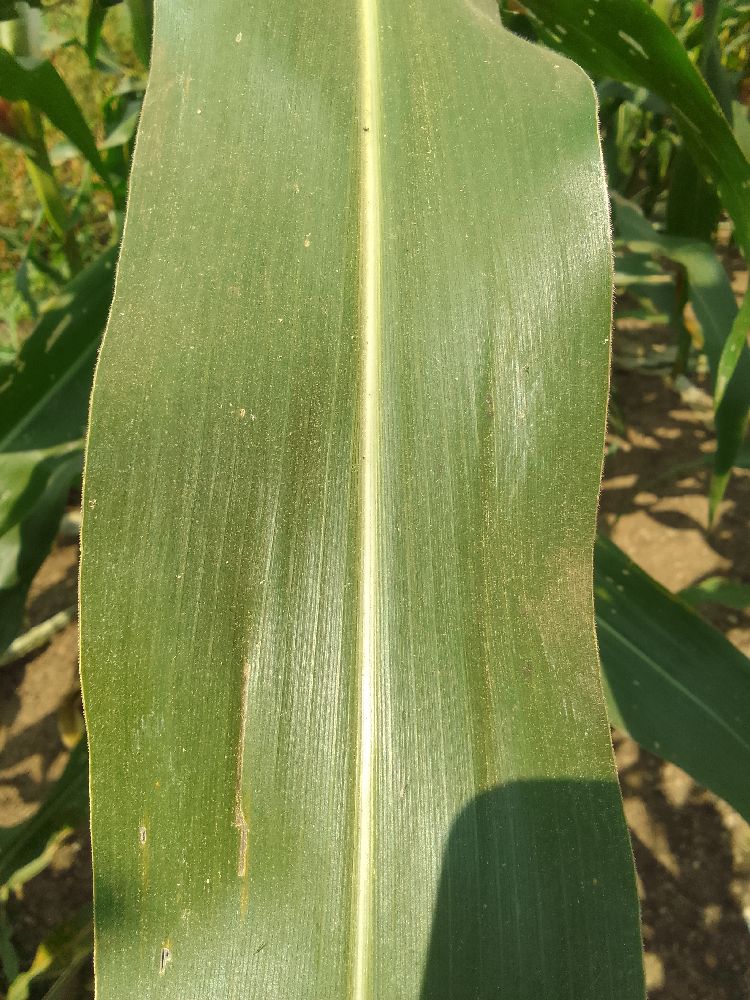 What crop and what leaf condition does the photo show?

maize, healthy
